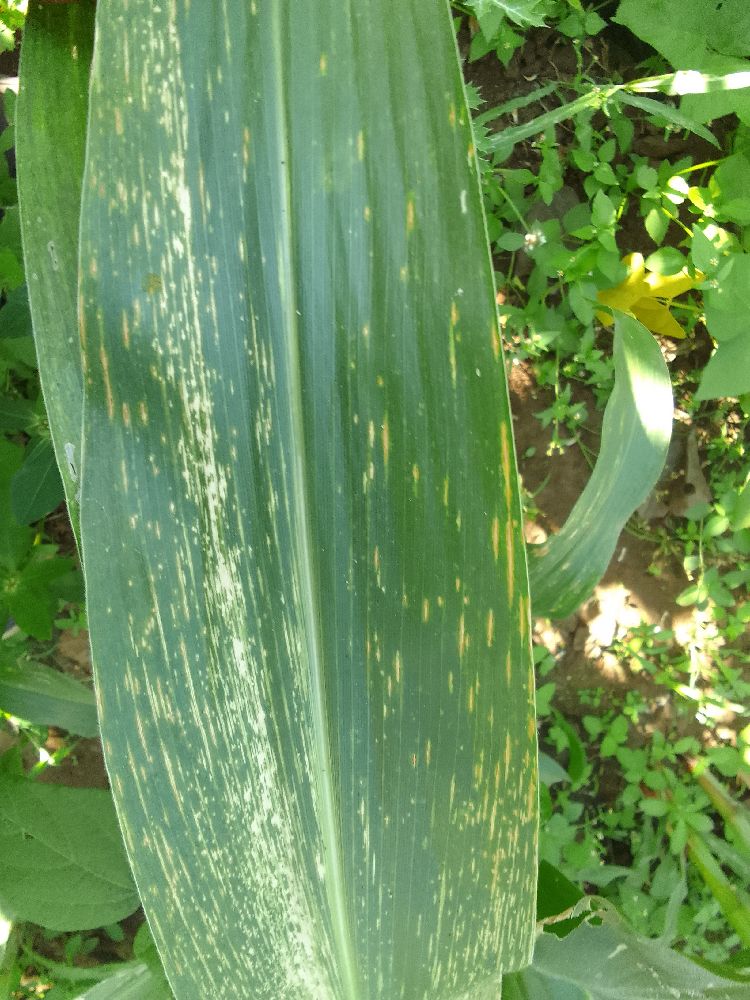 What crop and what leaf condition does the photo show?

maize, maize lethal necrosis
